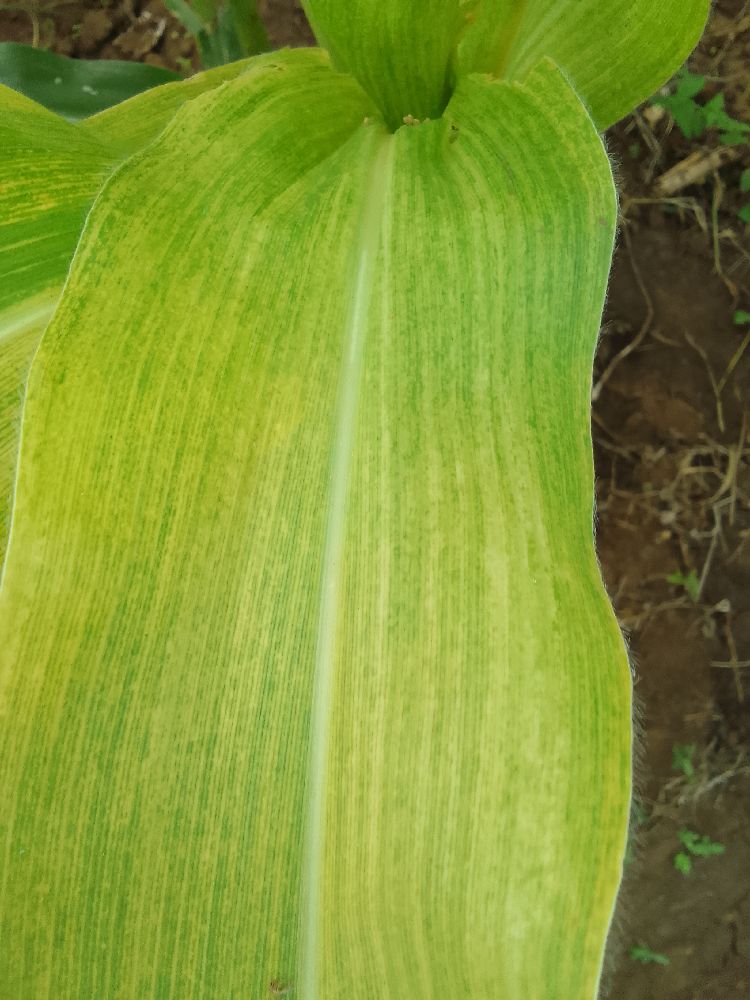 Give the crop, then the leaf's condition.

maize, maize lethal necrosis
